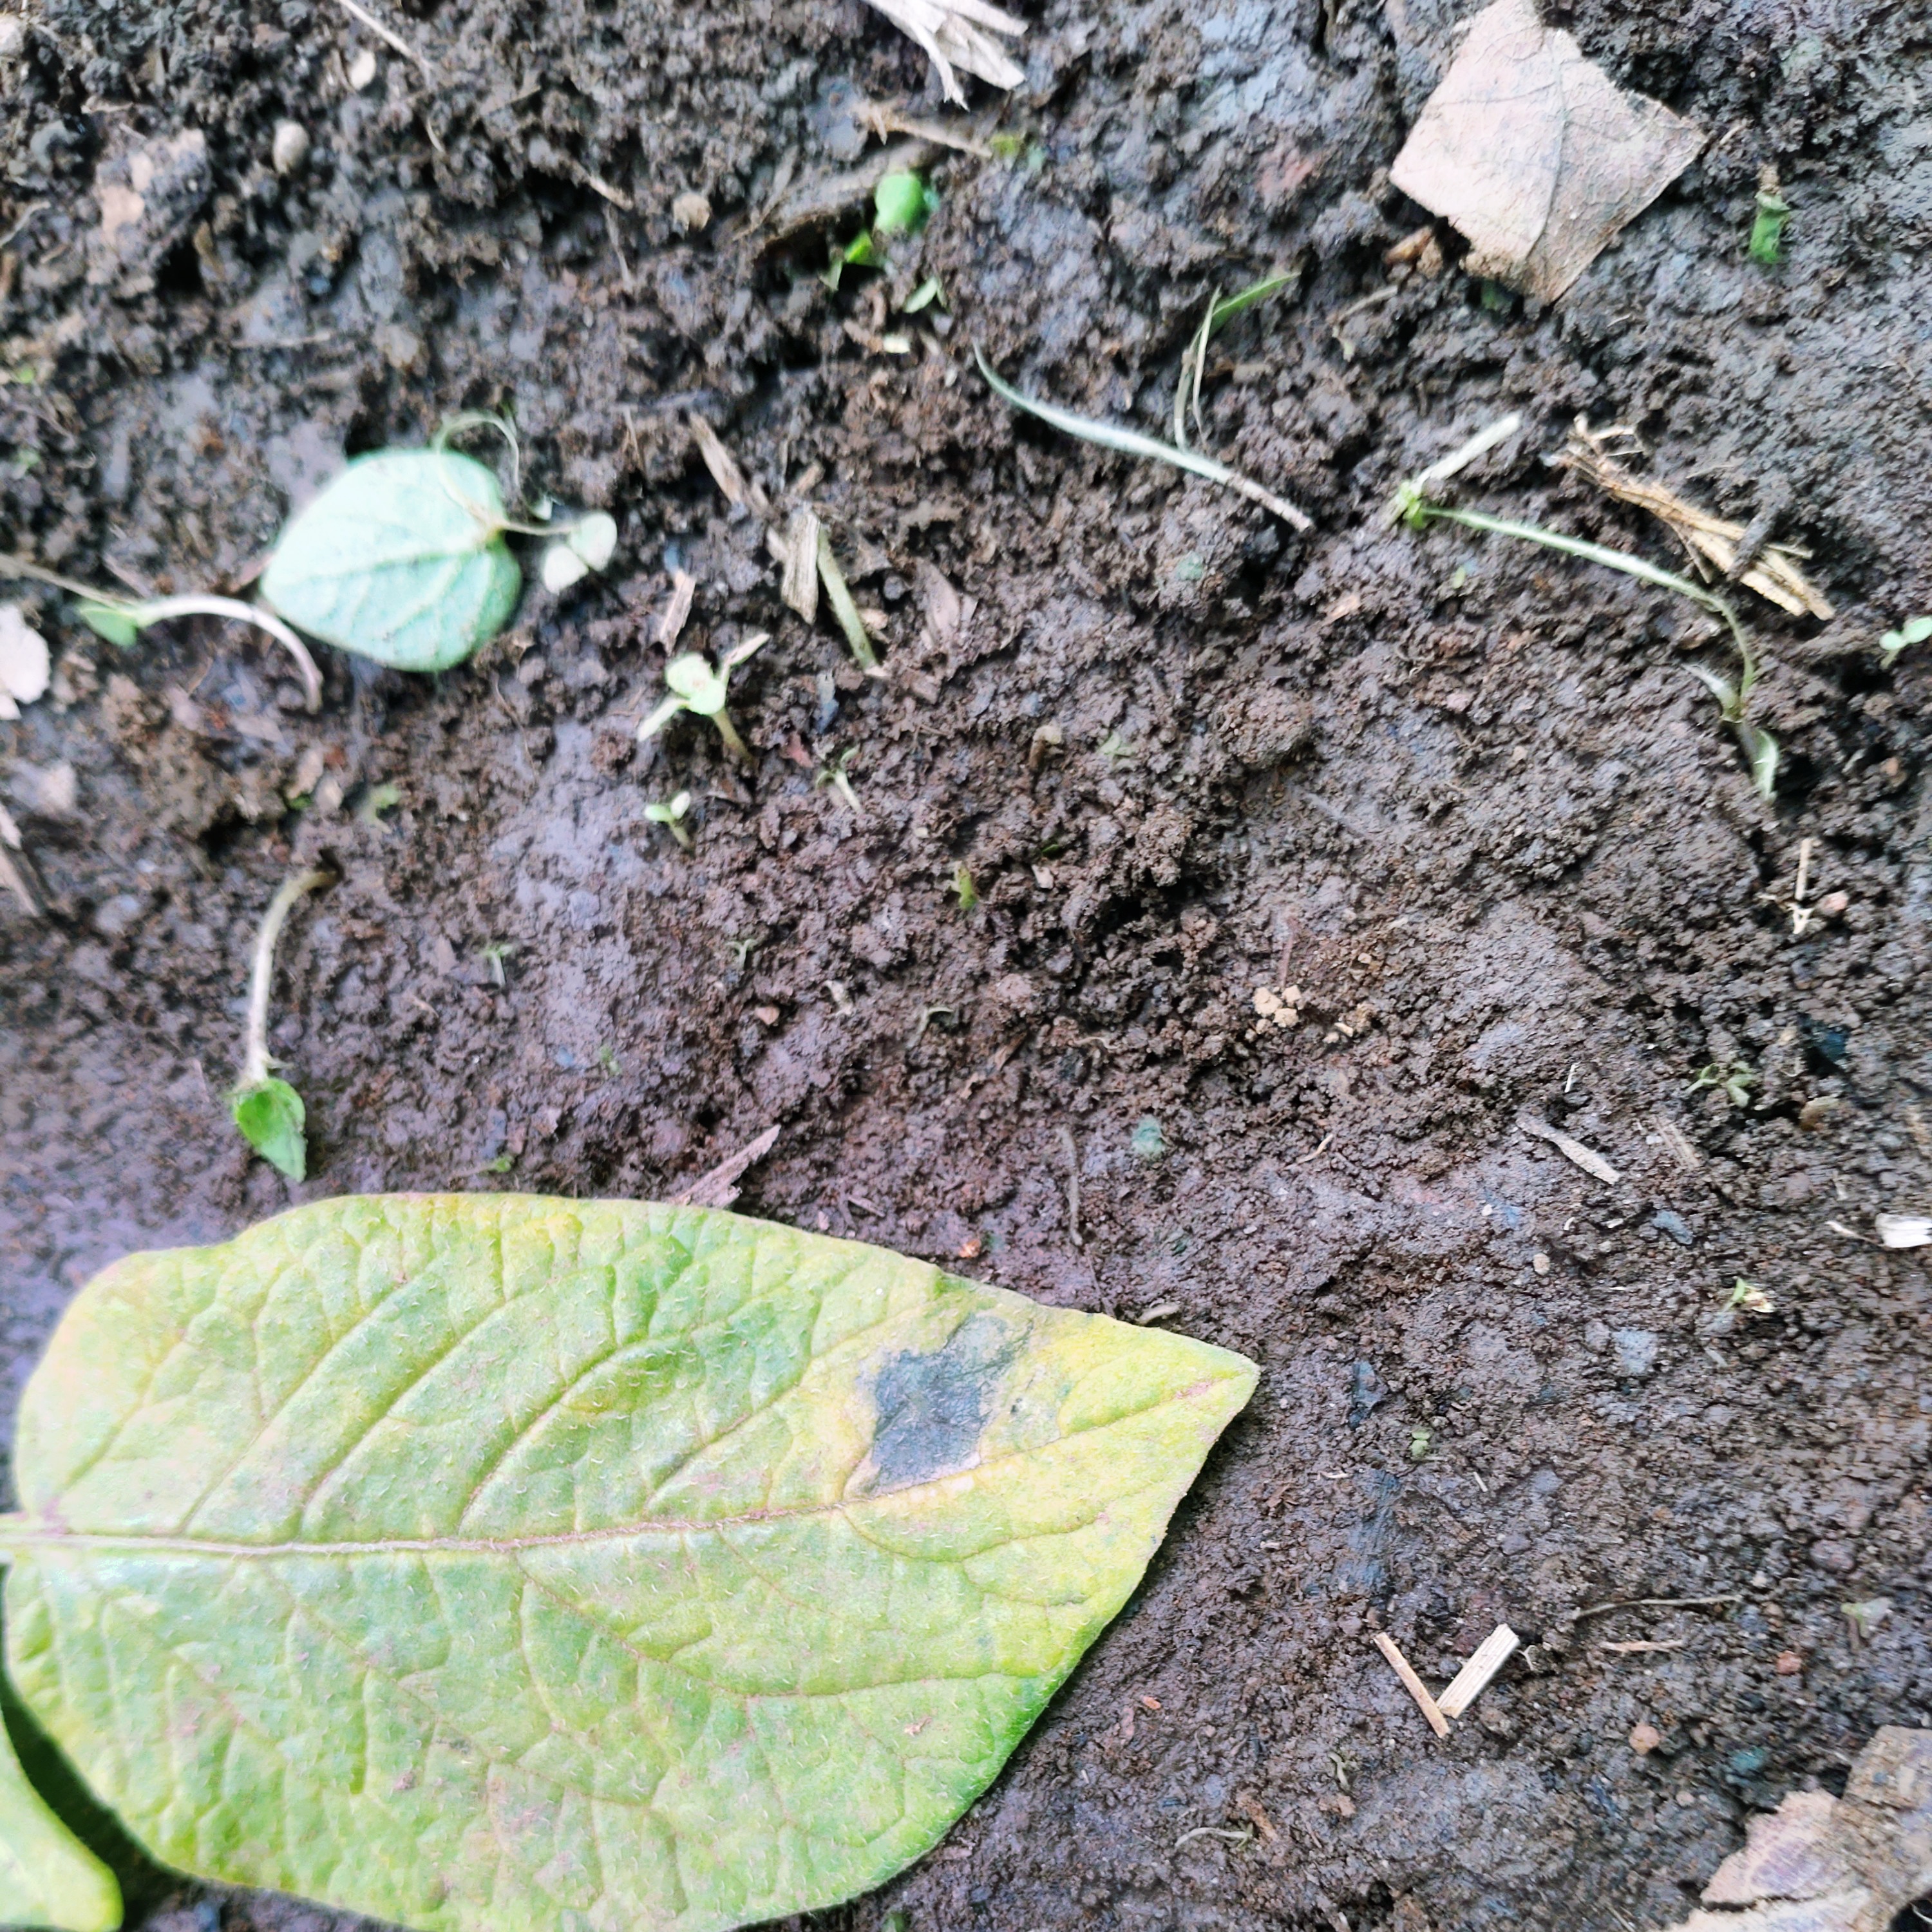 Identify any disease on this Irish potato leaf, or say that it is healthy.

late blight
